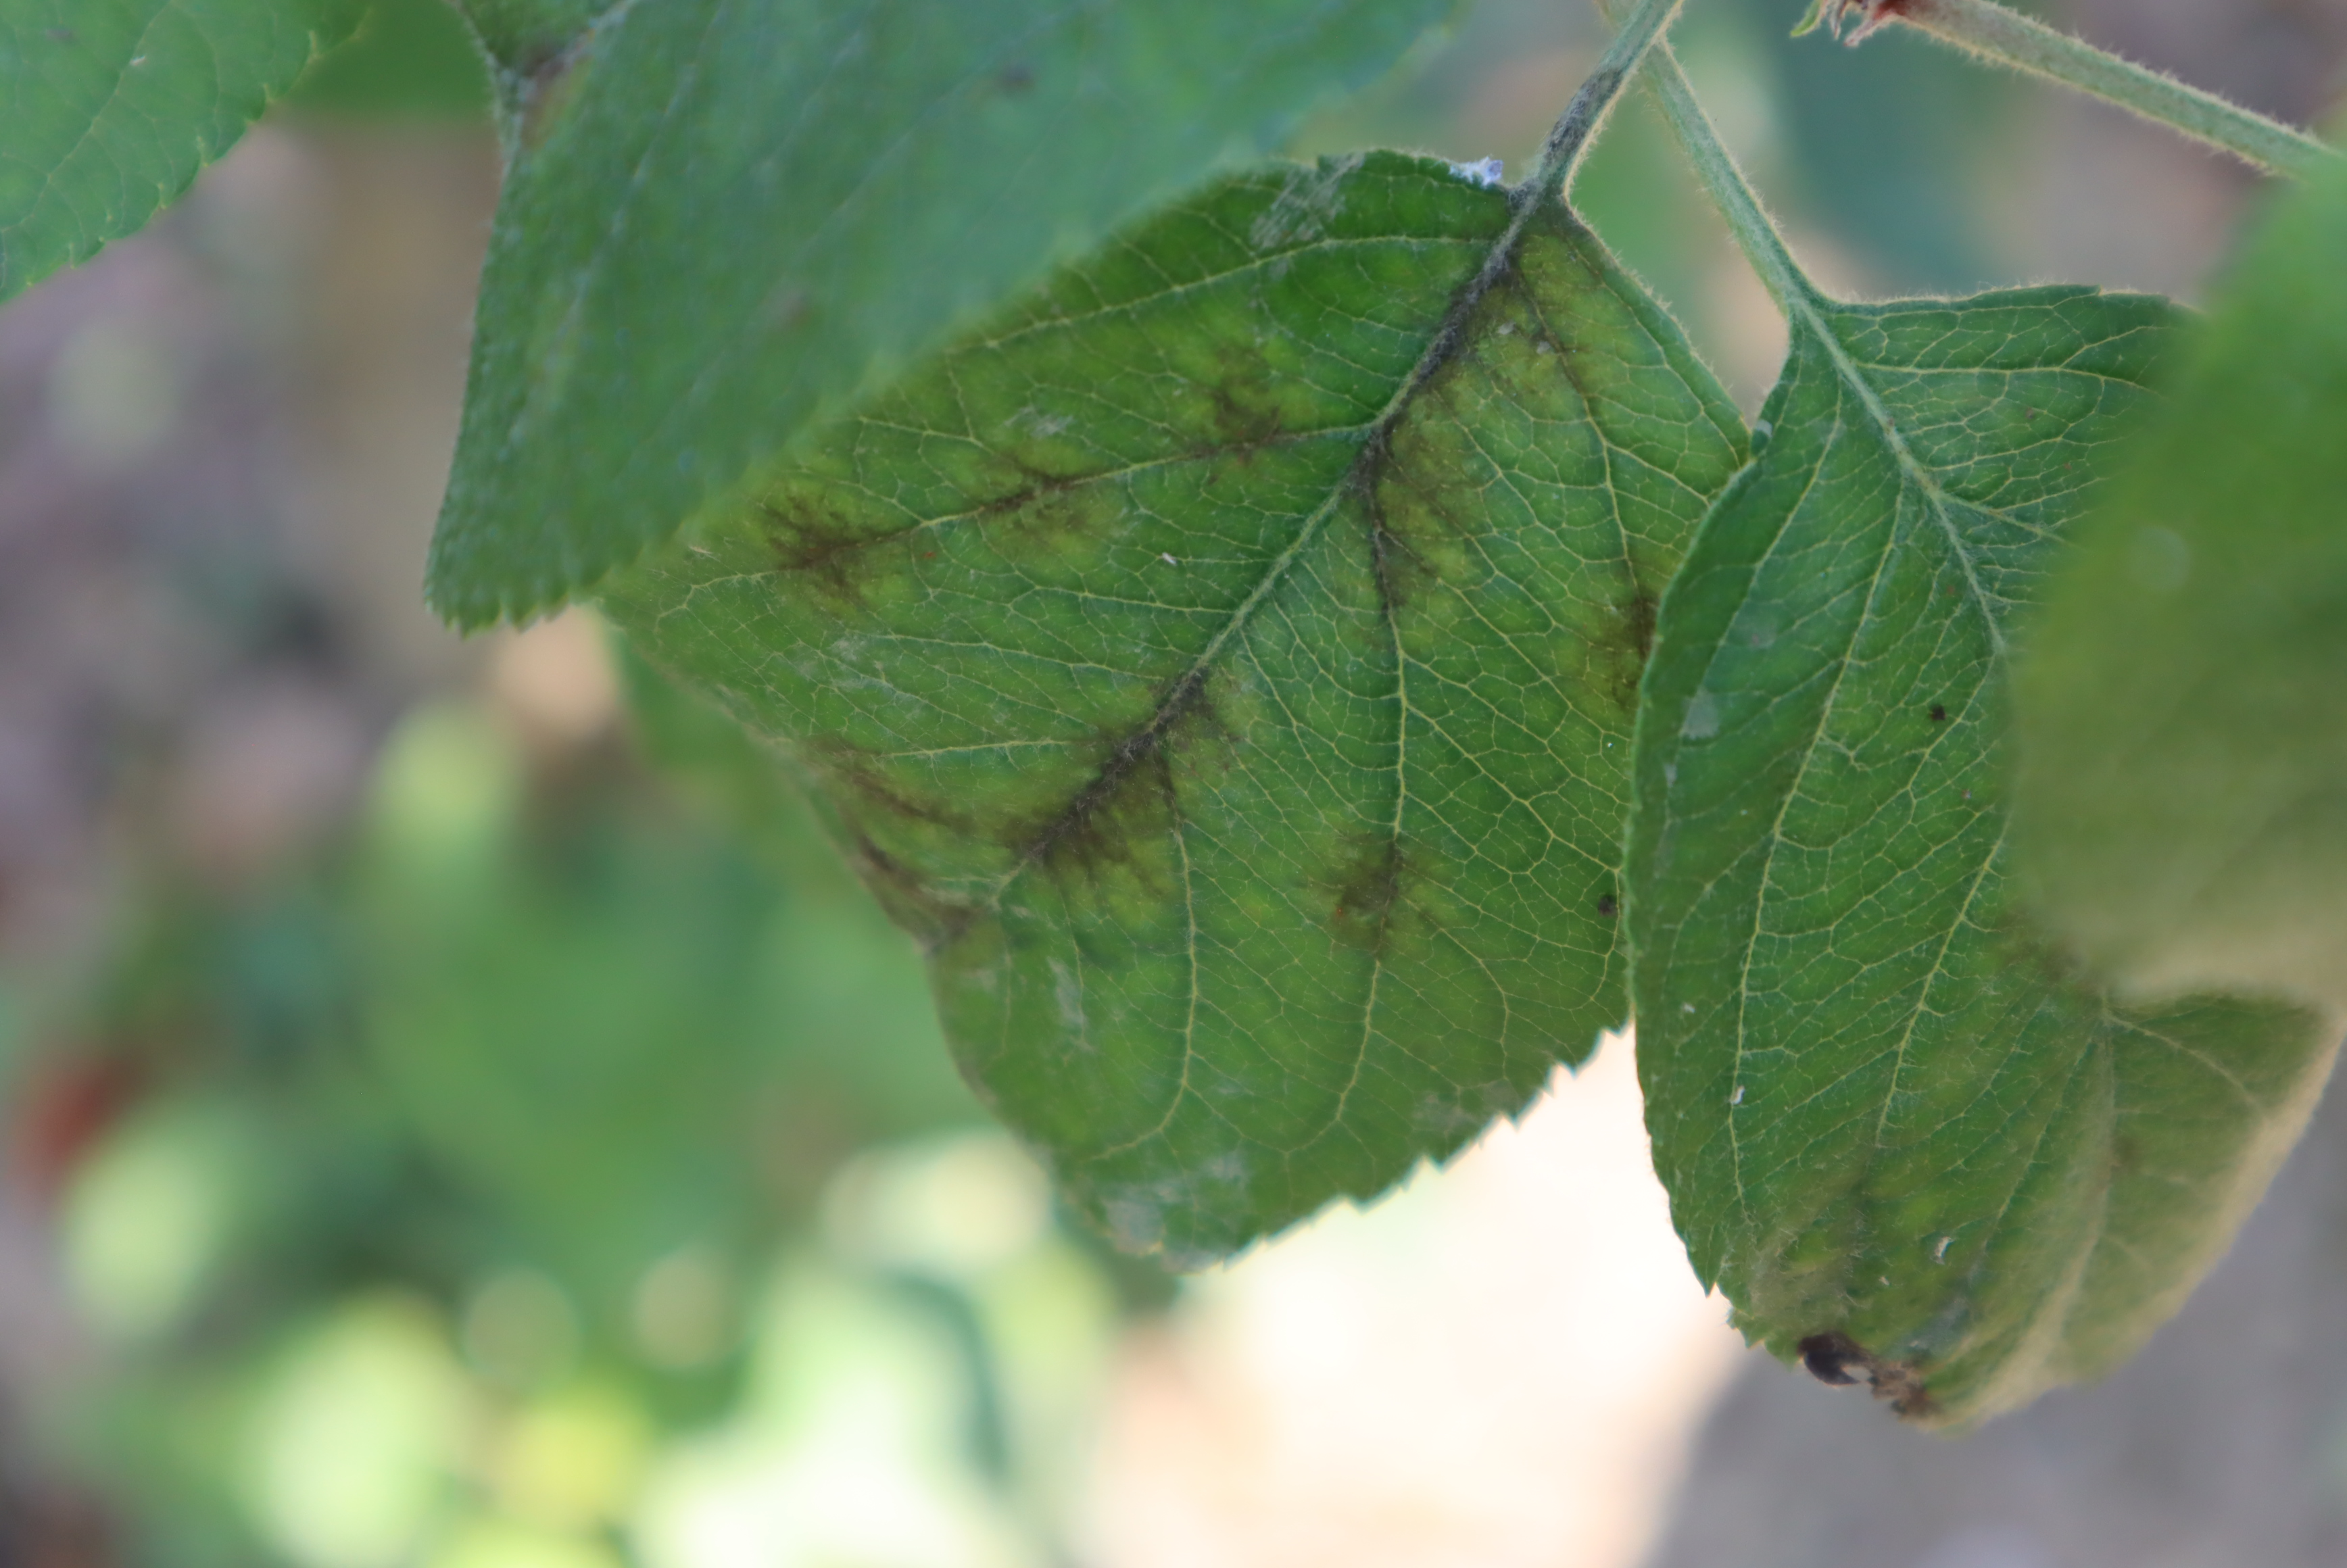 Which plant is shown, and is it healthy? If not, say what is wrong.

apple, aphids, scab
